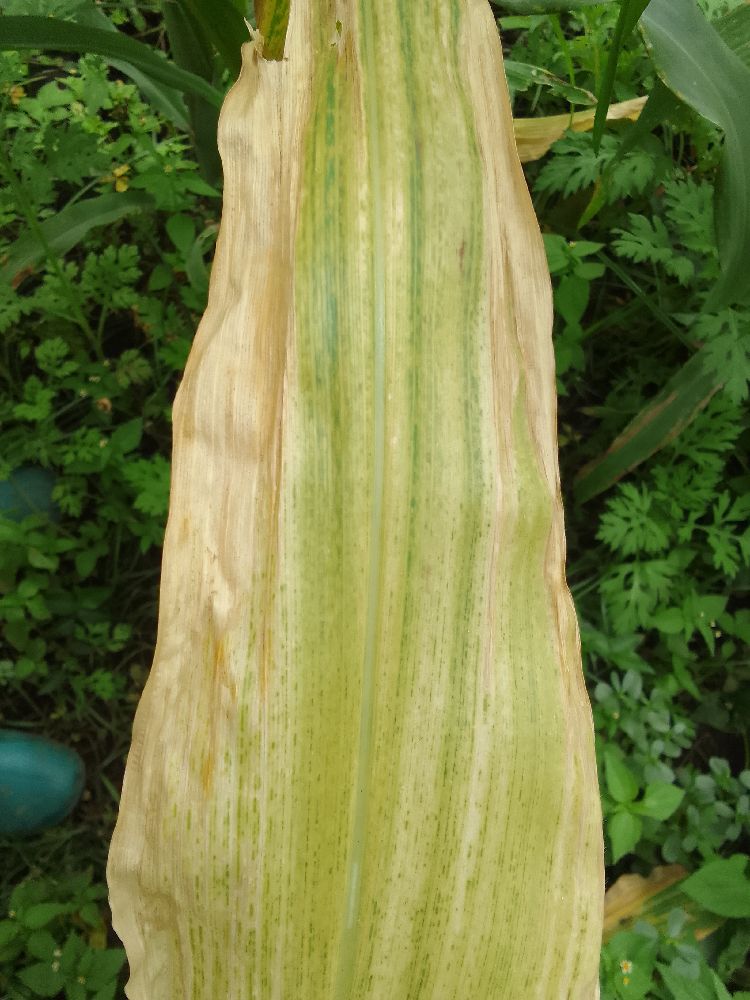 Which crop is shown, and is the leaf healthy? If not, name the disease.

maize, maize lethal necrosis
